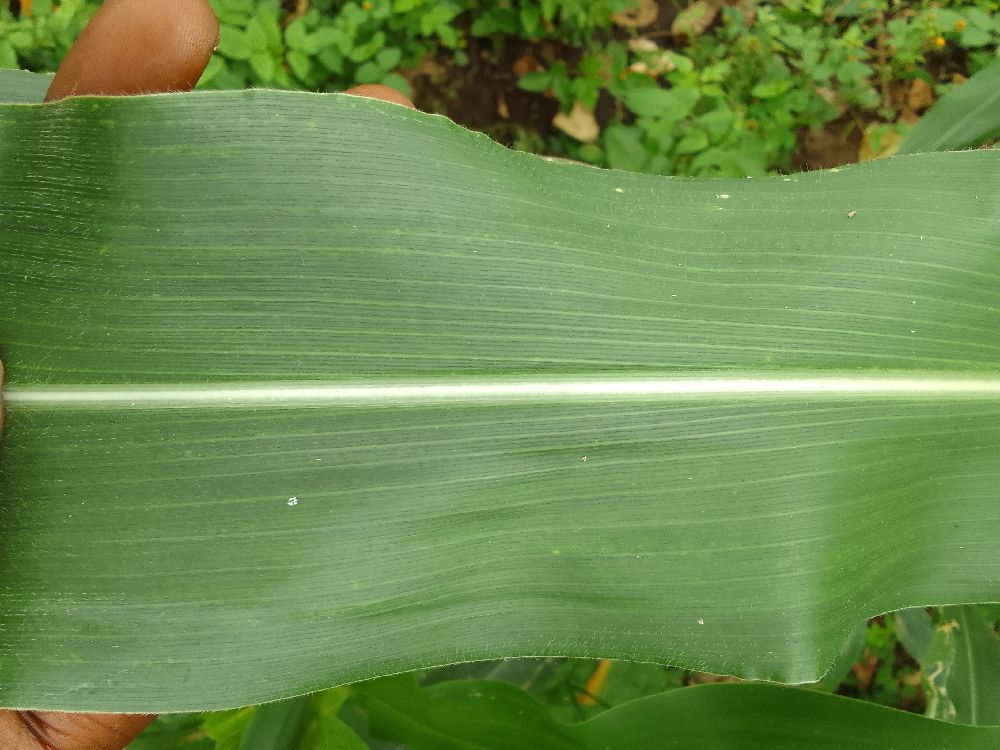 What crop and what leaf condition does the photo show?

maize, healthy
